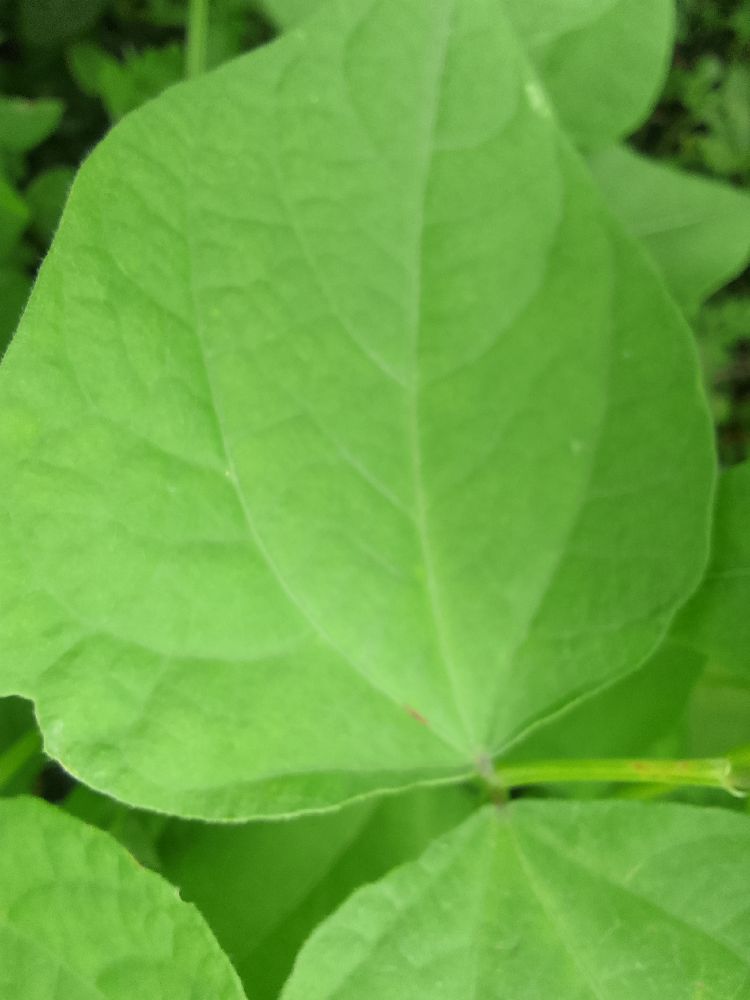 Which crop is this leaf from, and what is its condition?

common bean, healthy
